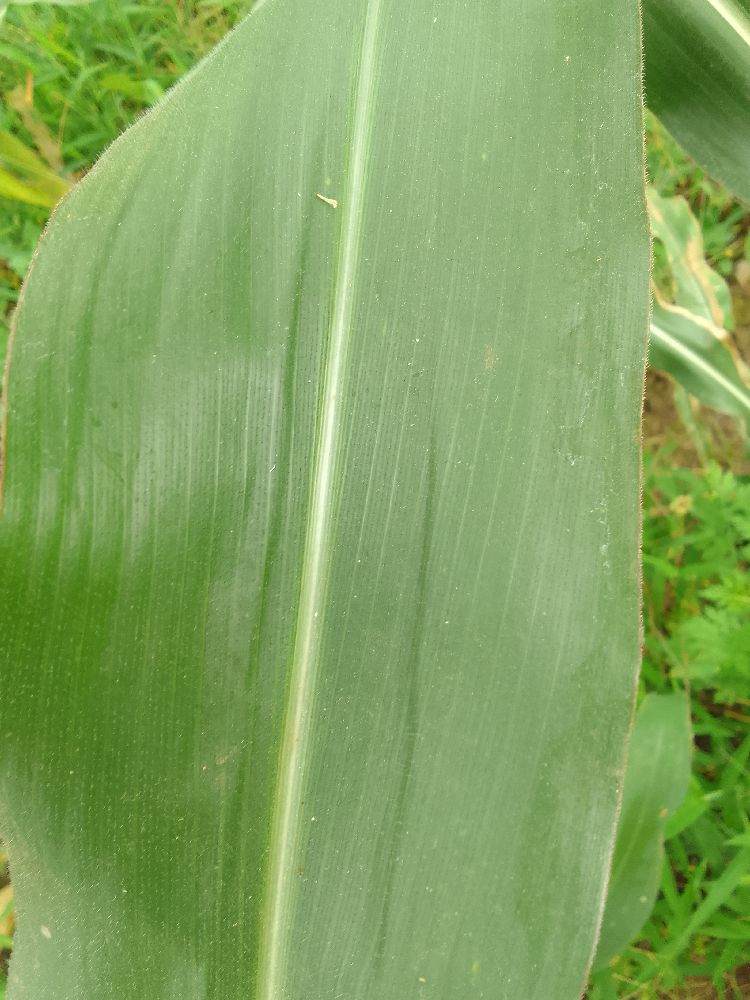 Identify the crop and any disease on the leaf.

maize, healthy
